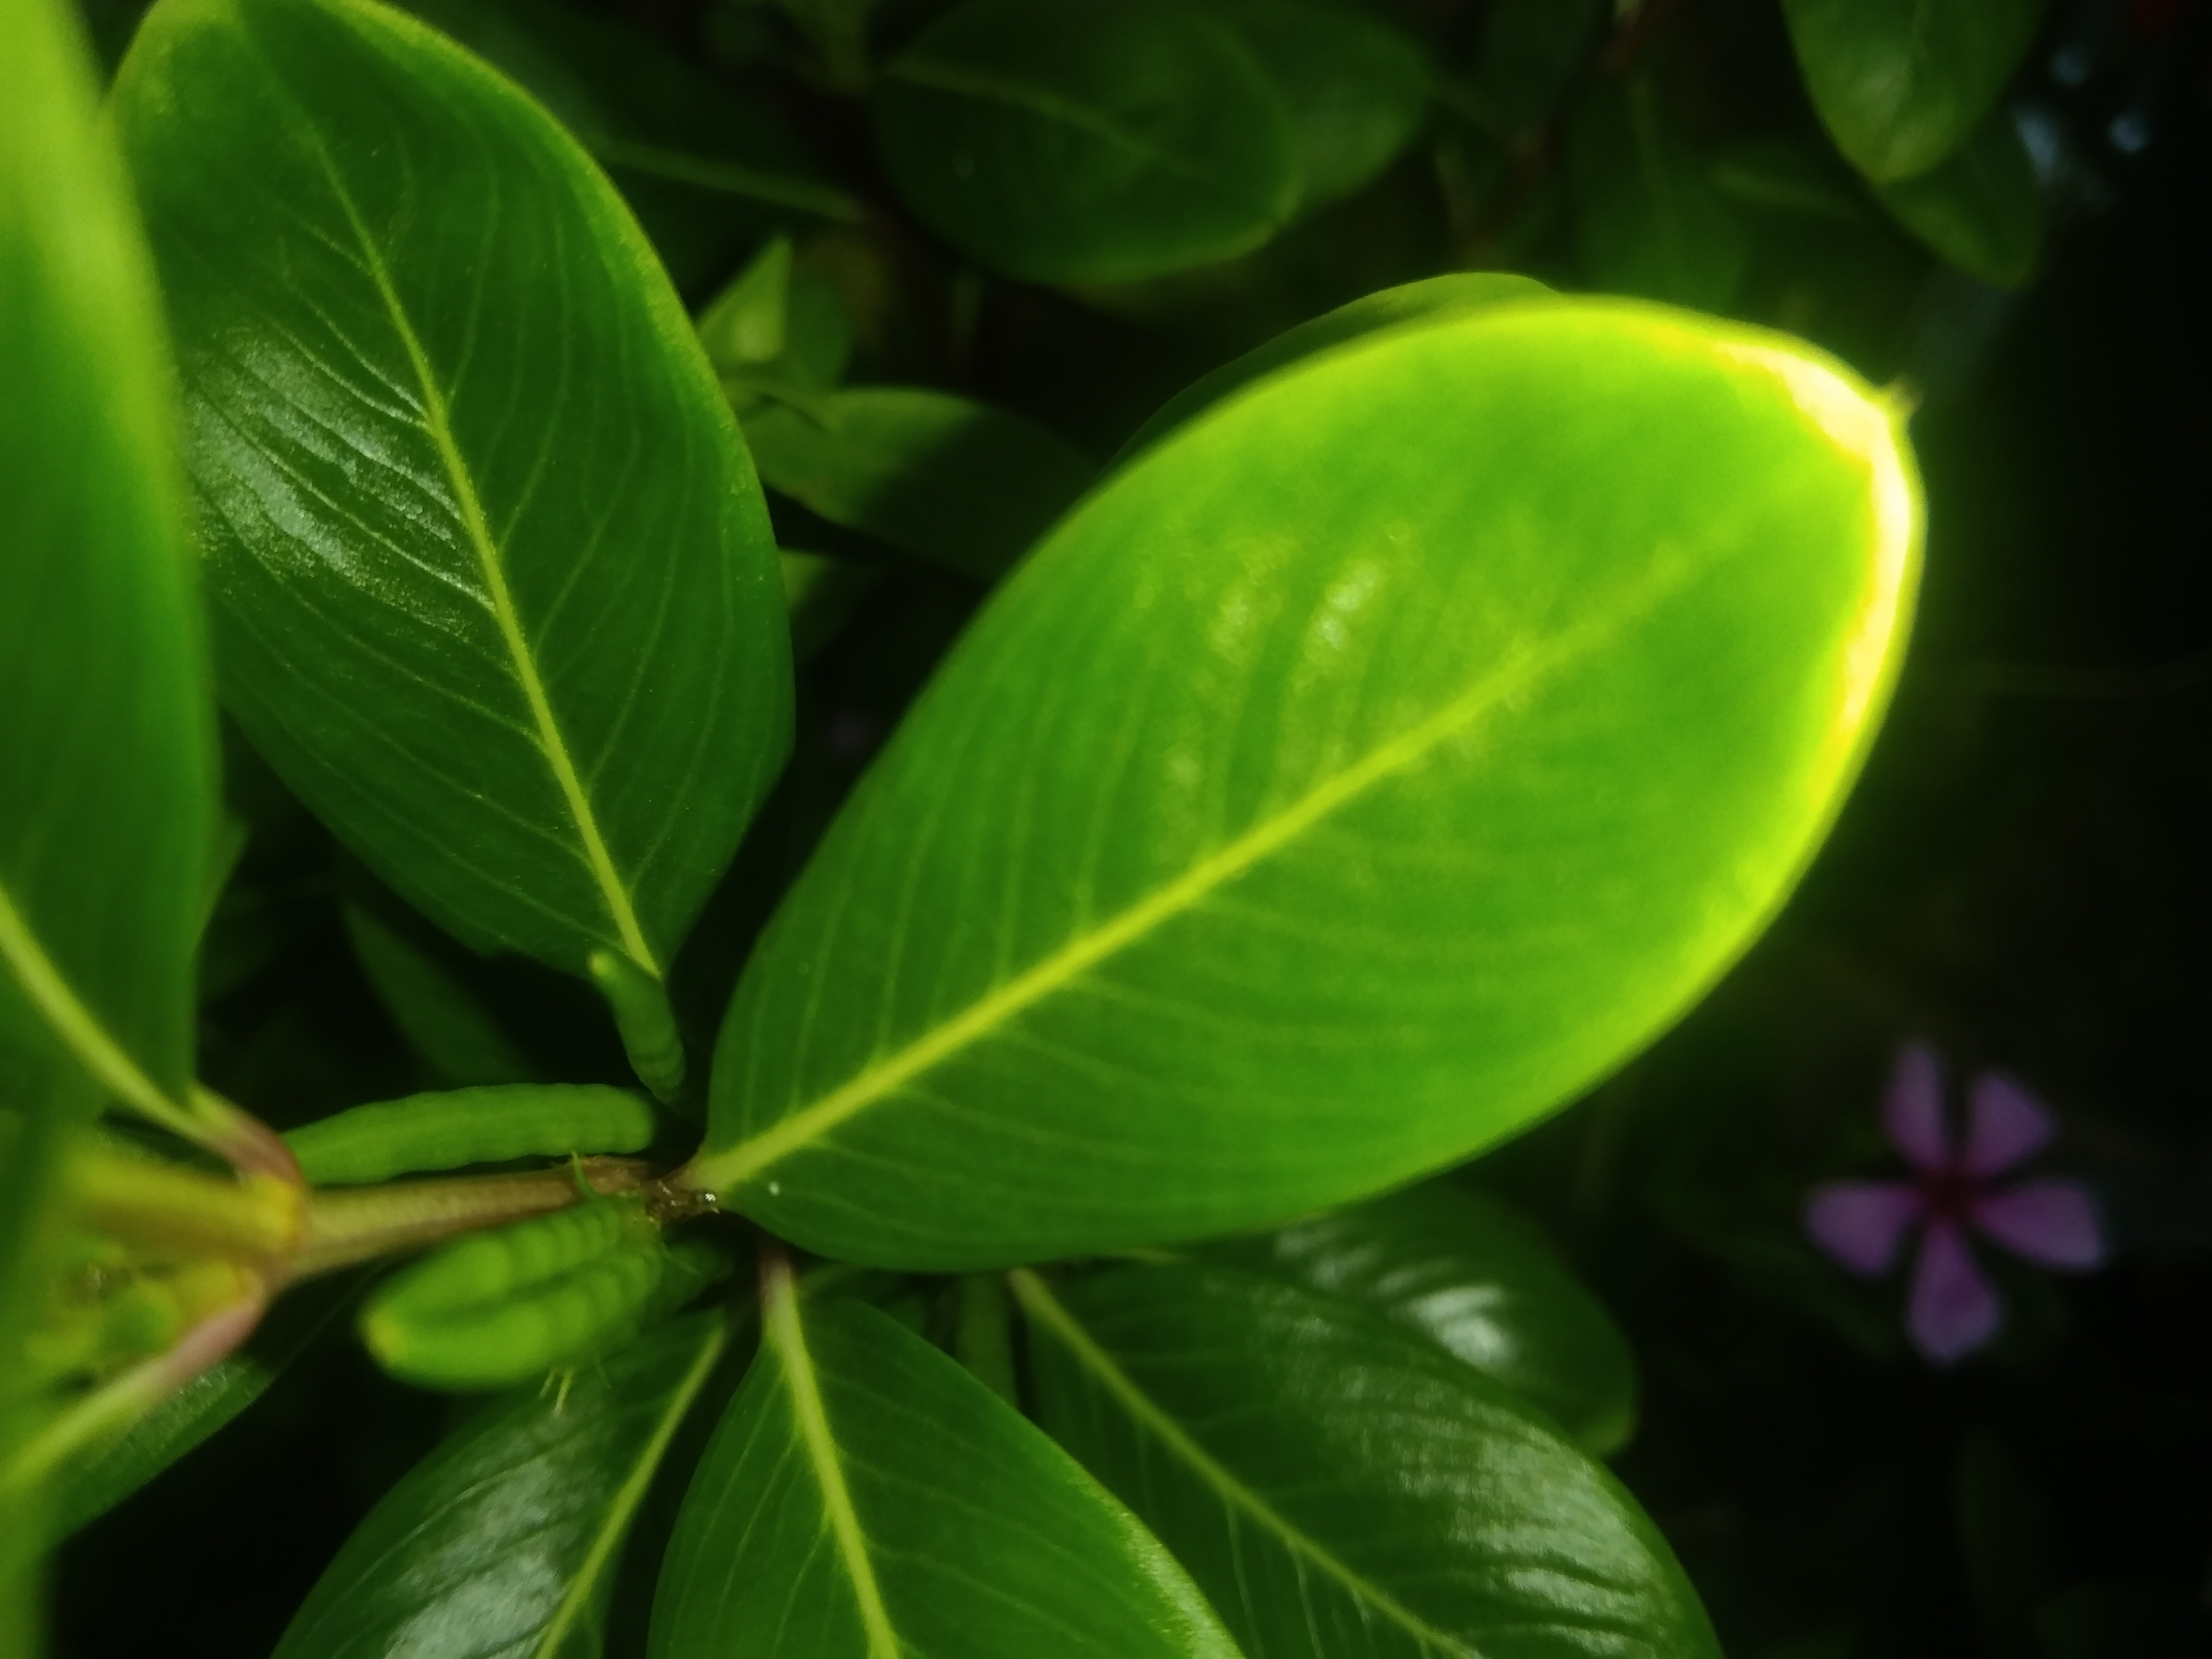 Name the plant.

rose periwinkle
